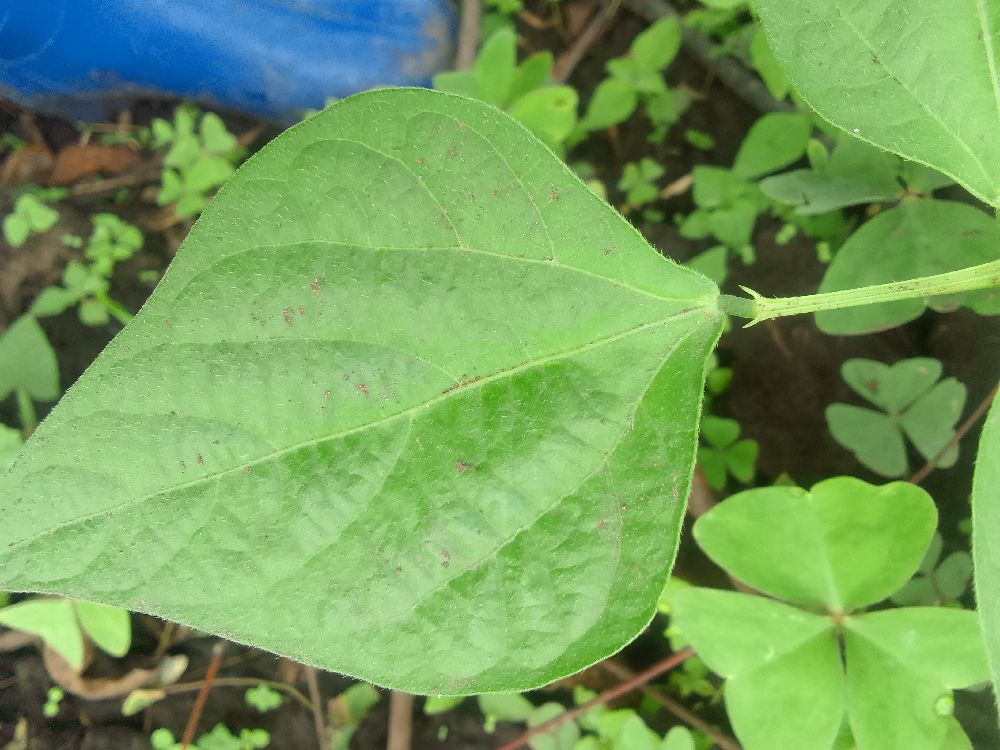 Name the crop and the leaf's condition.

common bean, healthy
